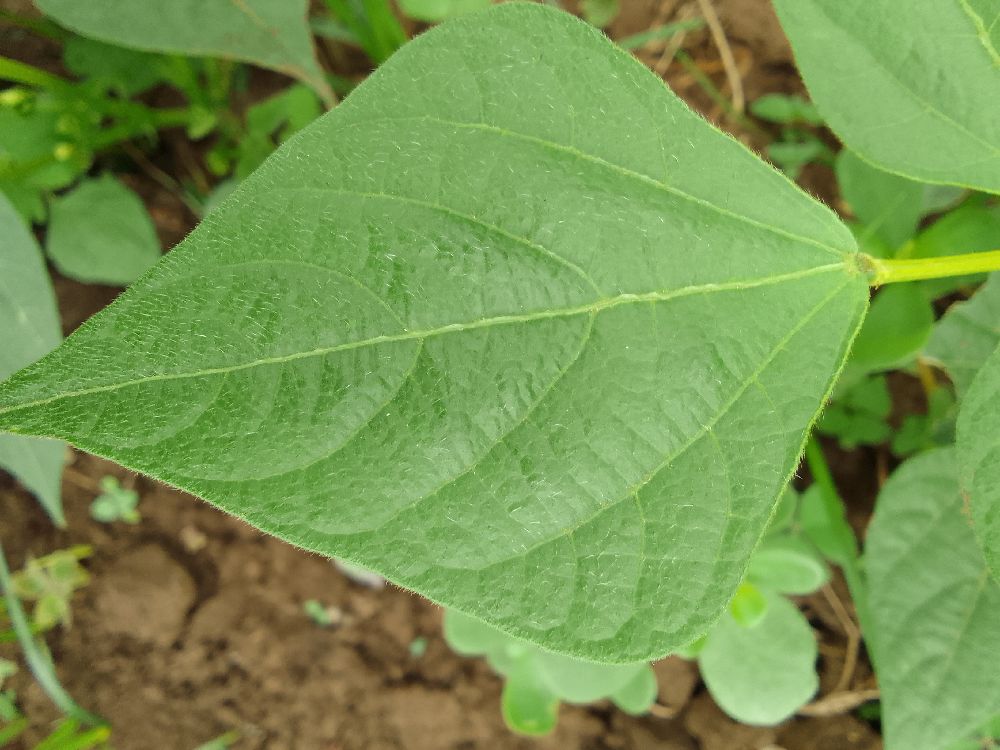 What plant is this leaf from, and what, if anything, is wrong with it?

common bean, healthy
